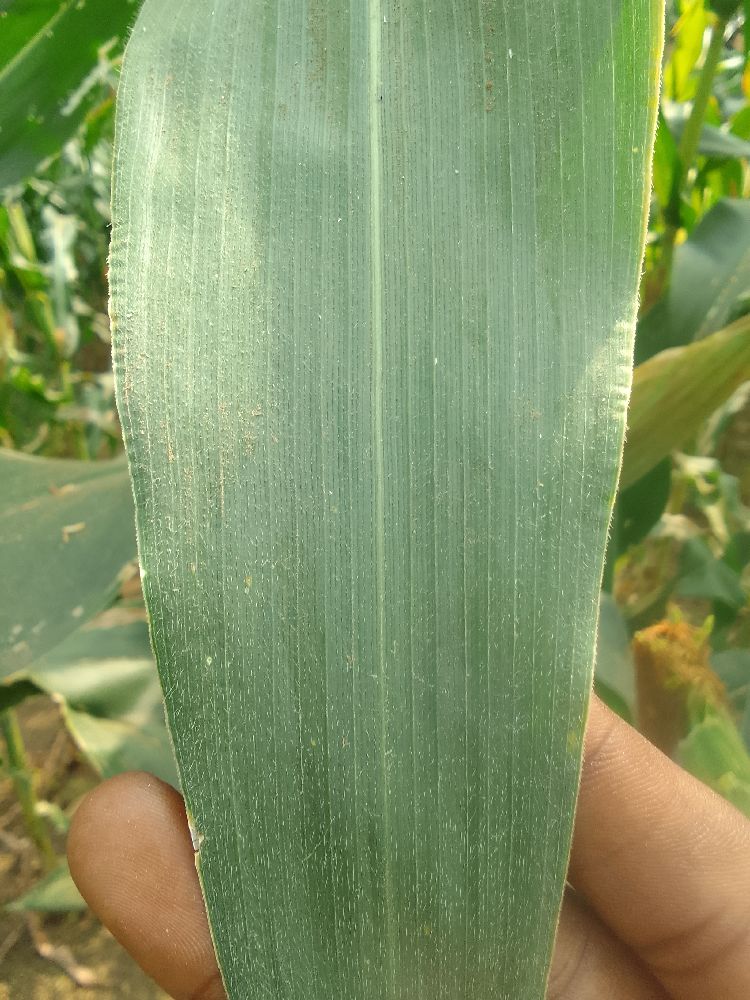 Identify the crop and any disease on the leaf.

maize, healthy
